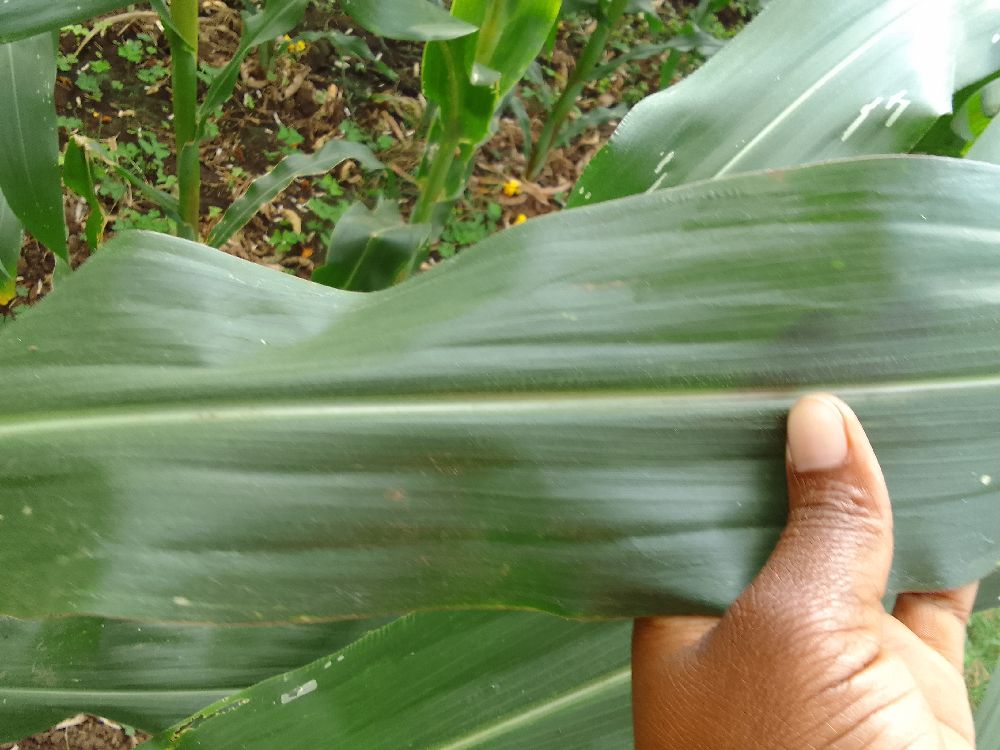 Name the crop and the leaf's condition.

maize, healthy
